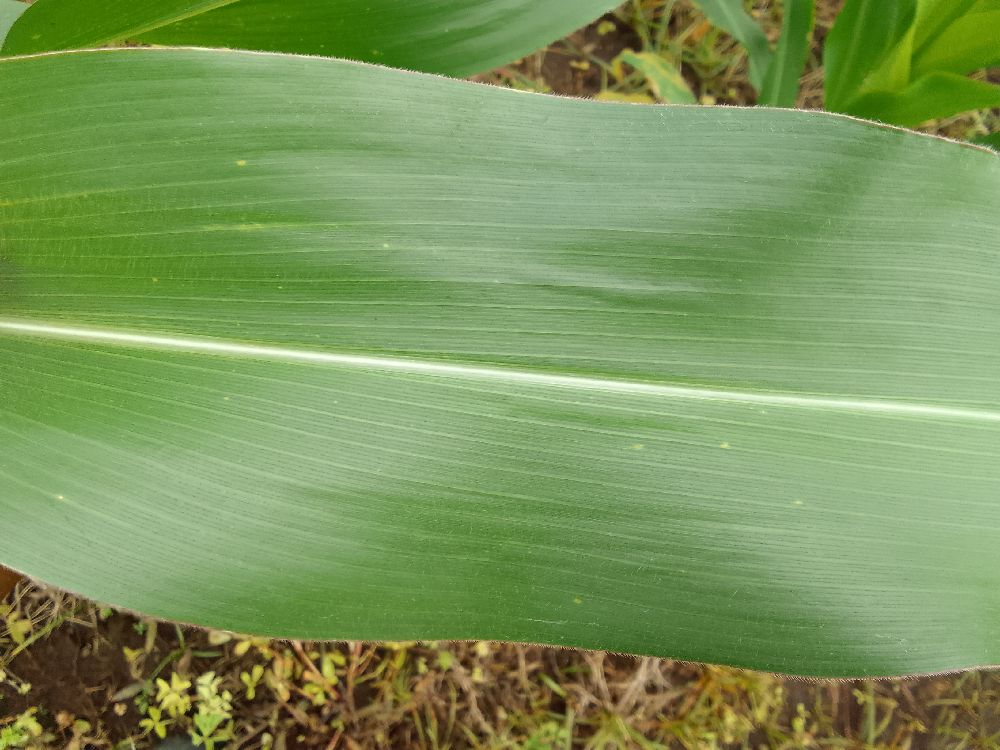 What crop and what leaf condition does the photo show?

maize, healthy
